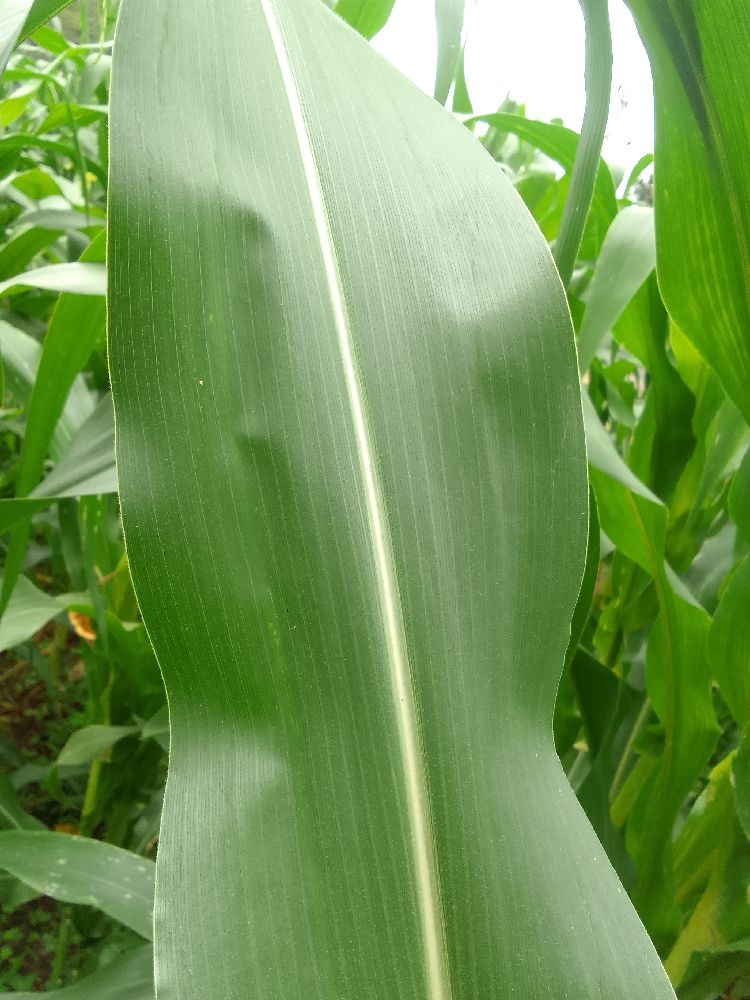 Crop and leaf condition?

maize, healthy
